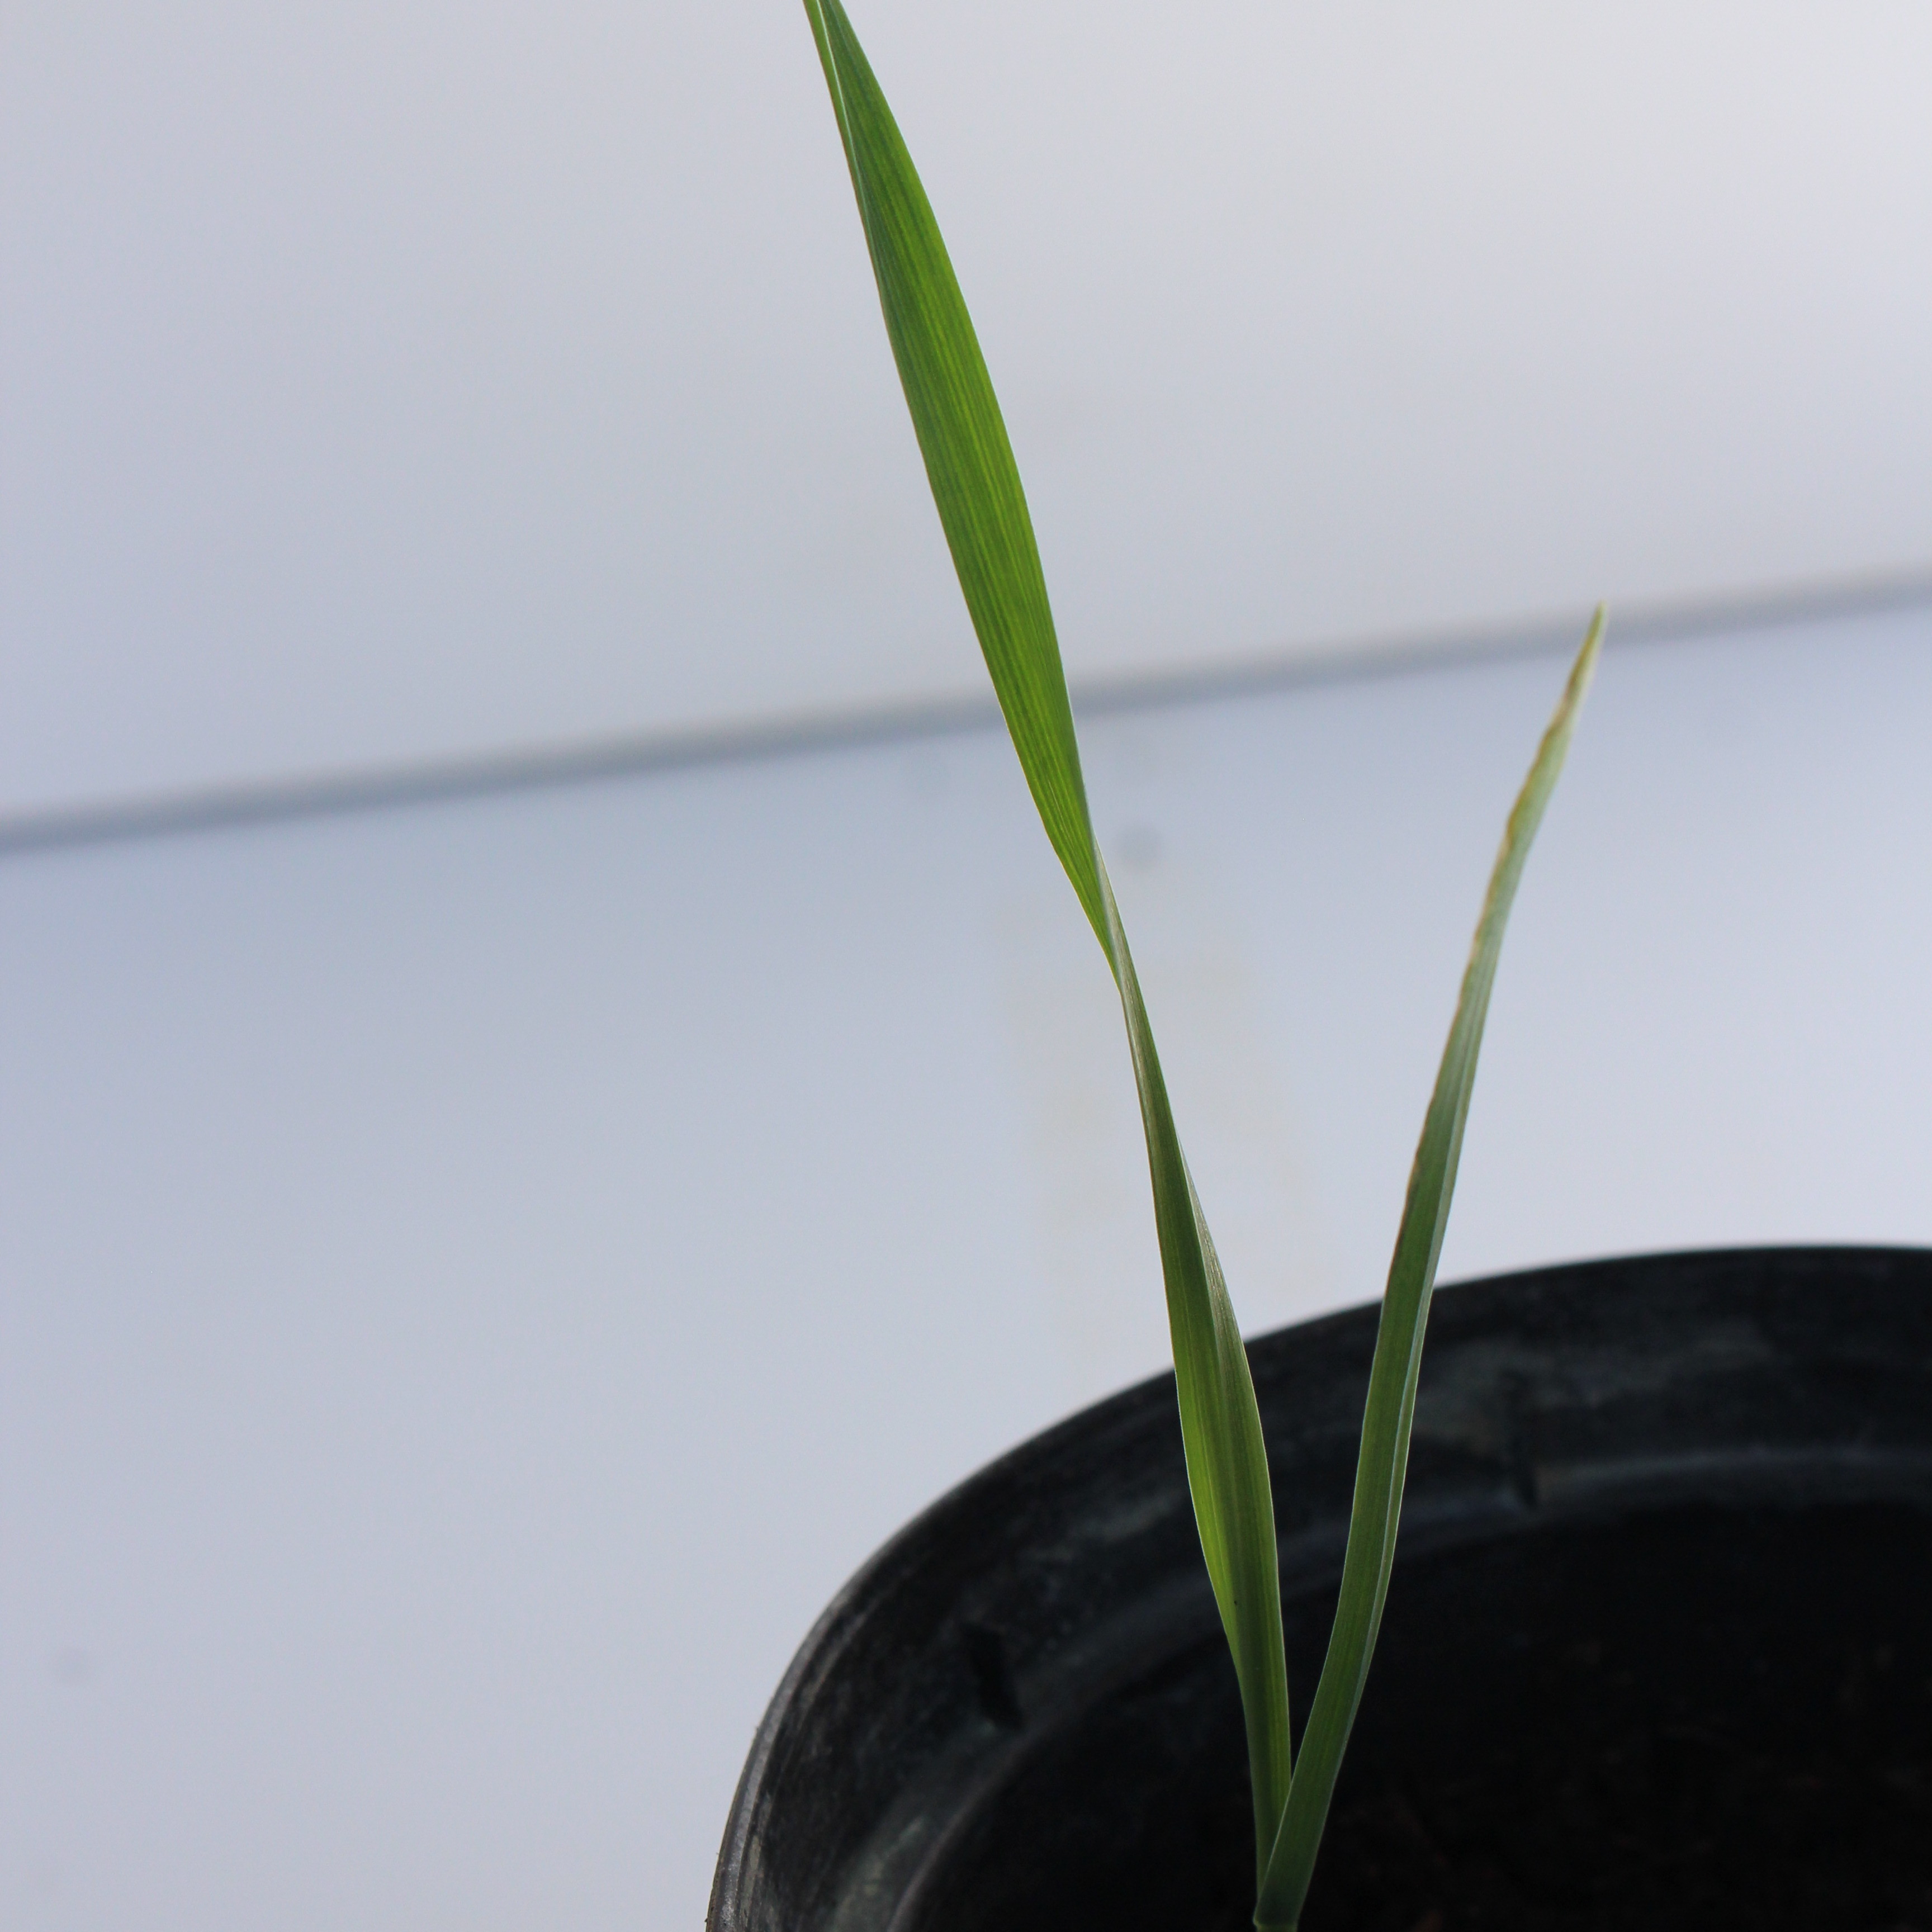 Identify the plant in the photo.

Avena sterilis
